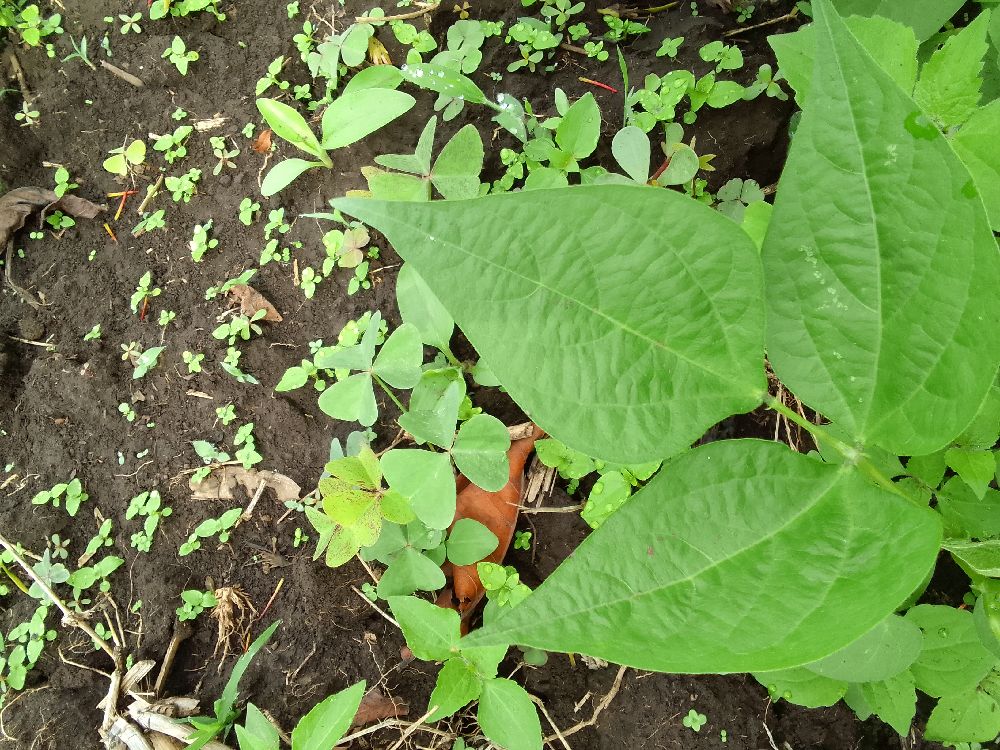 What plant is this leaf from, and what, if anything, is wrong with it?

common bean, healthy
